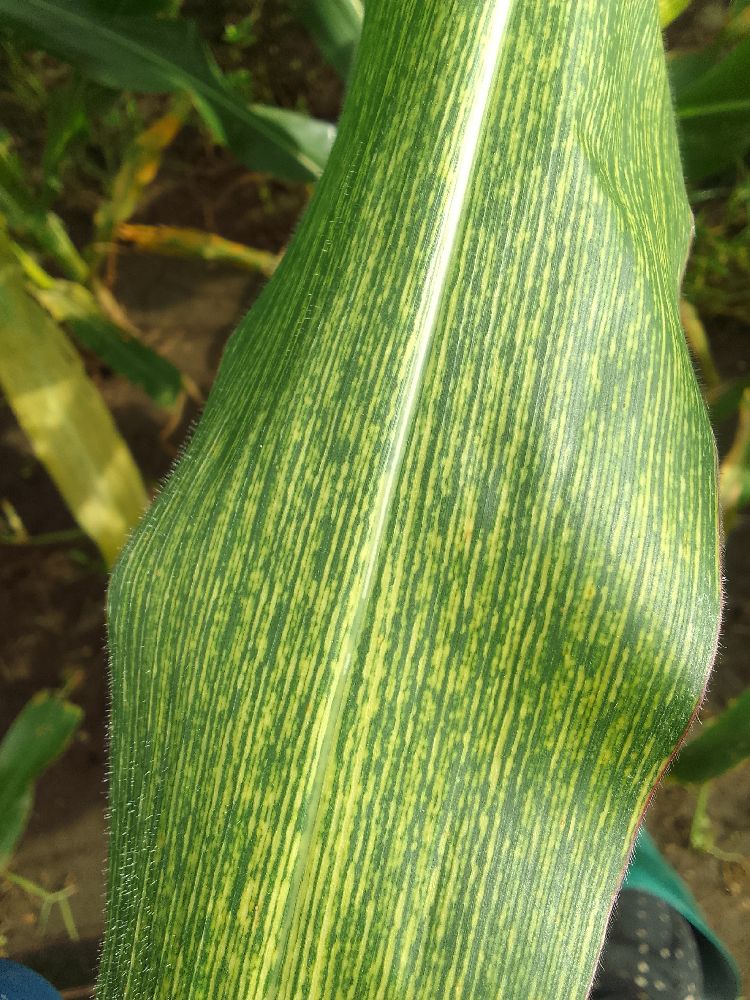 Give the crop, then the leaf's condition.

maize, maize streak virus
